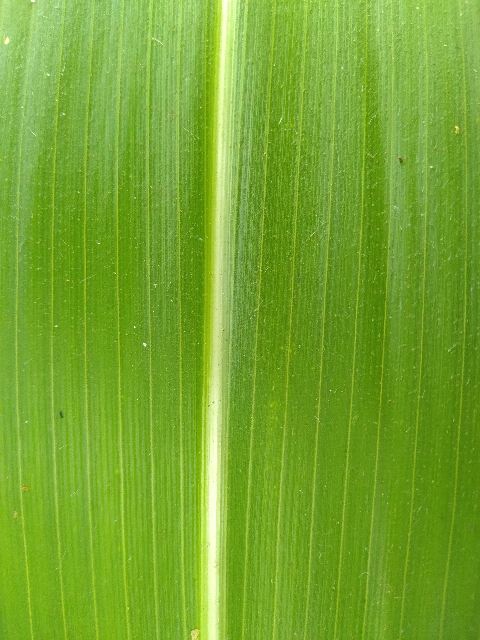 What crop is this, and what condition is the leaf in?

maize, healthy
